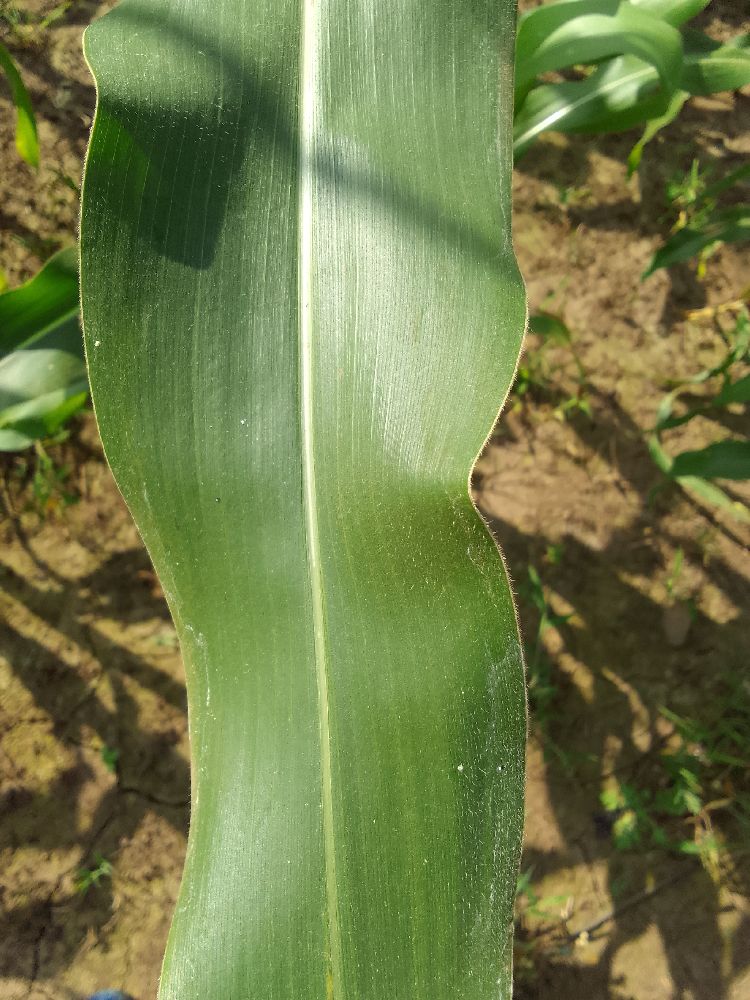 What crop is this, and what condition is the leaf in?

maize, healthy
